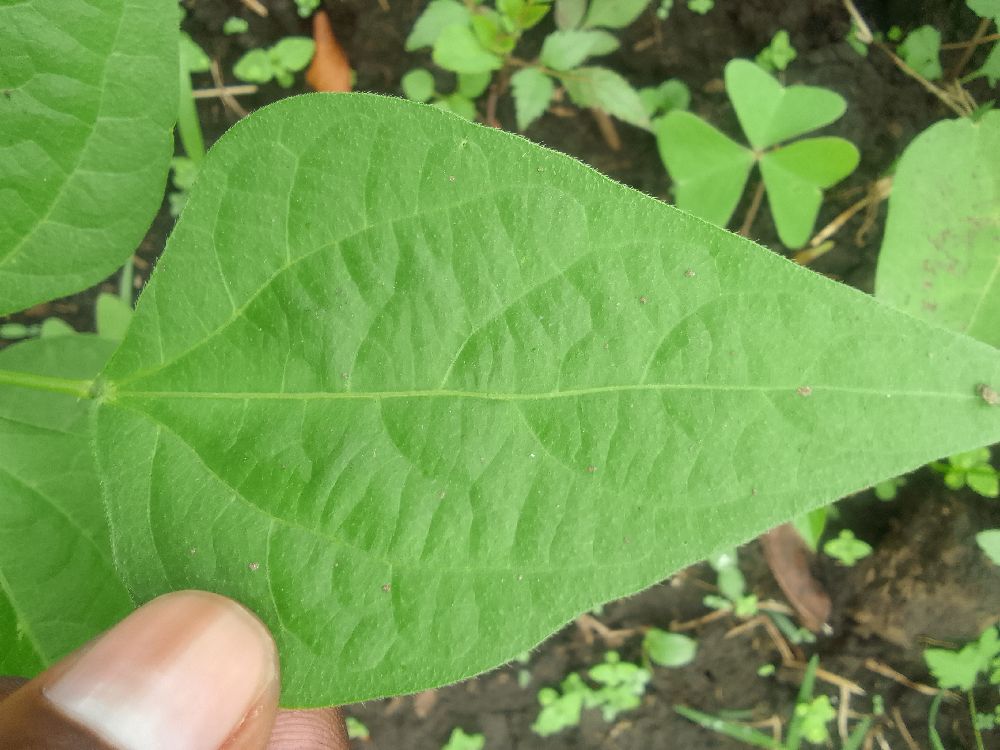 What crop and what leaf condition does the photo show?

common bean, healthy
